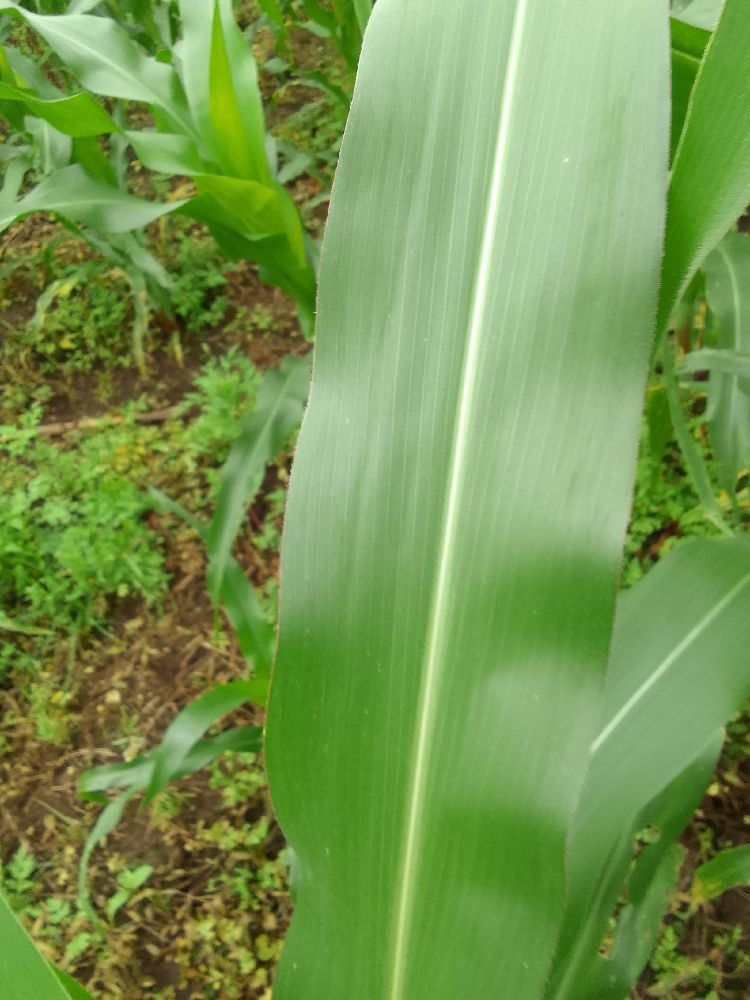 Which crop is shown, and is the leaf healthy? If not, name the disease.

maize, healthy
